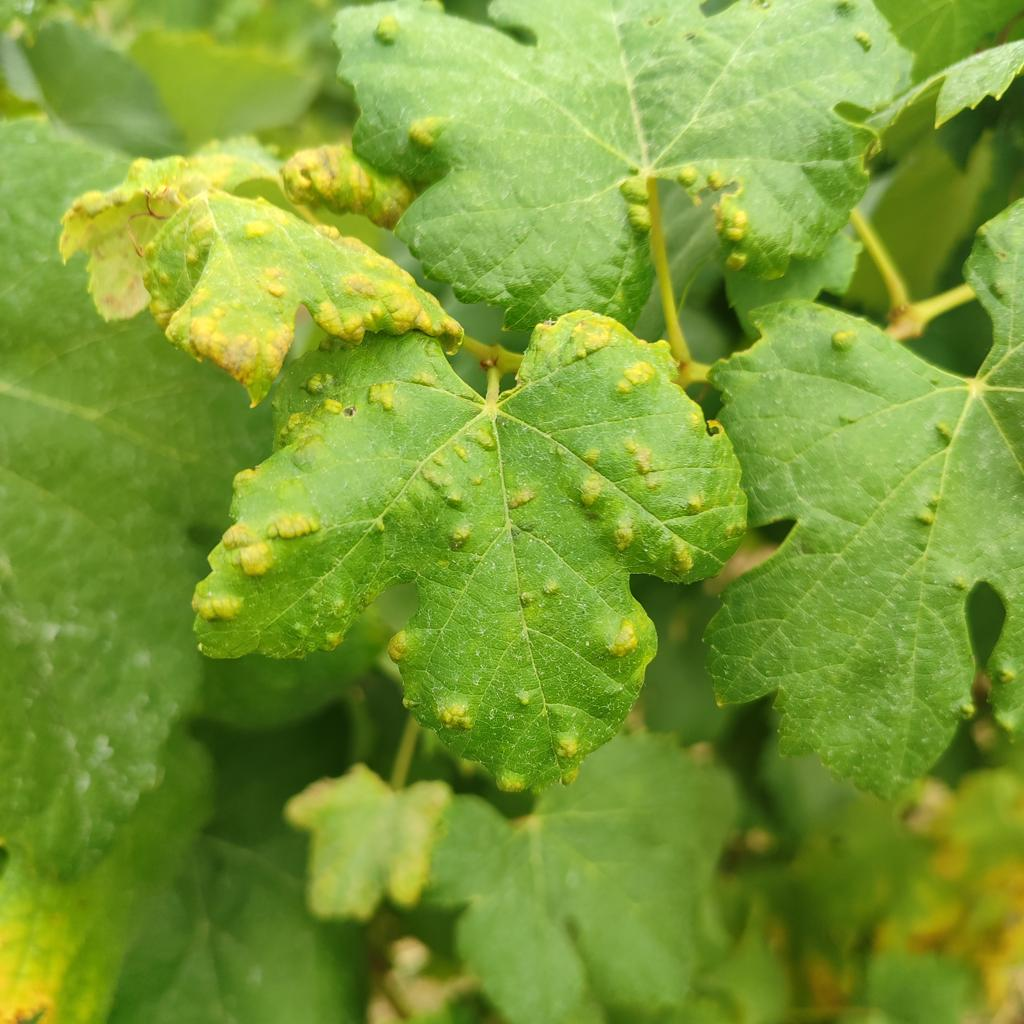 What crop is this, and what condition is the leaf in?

grapevine, erineum mite
